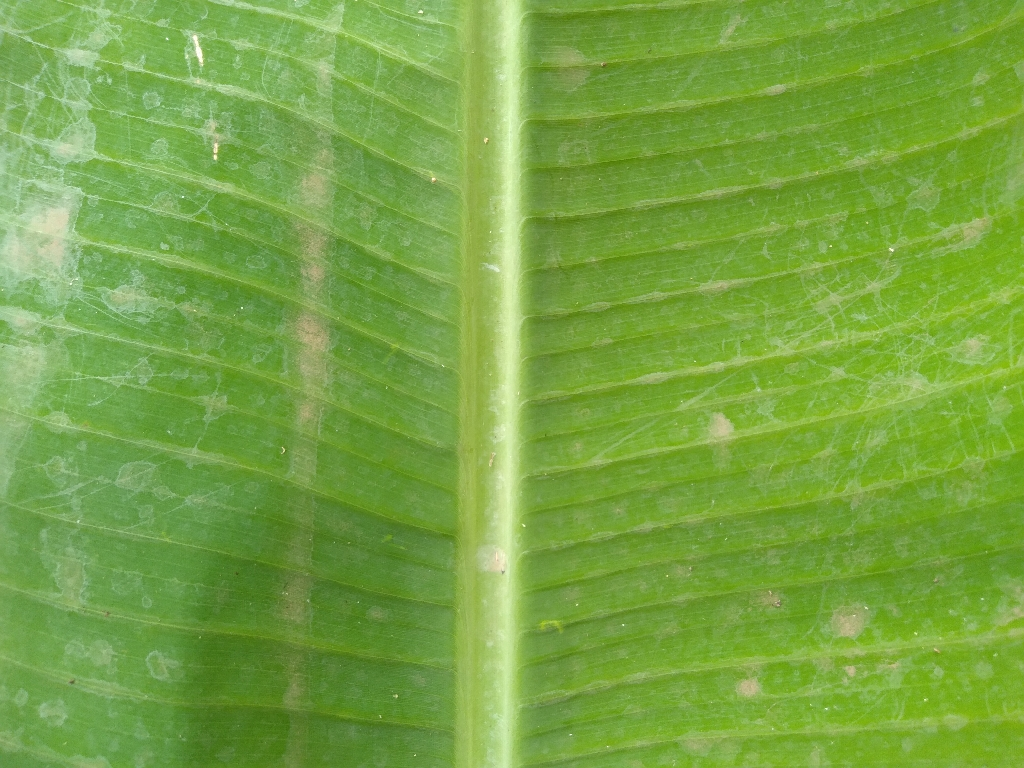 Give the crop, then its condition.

banana, healthy
